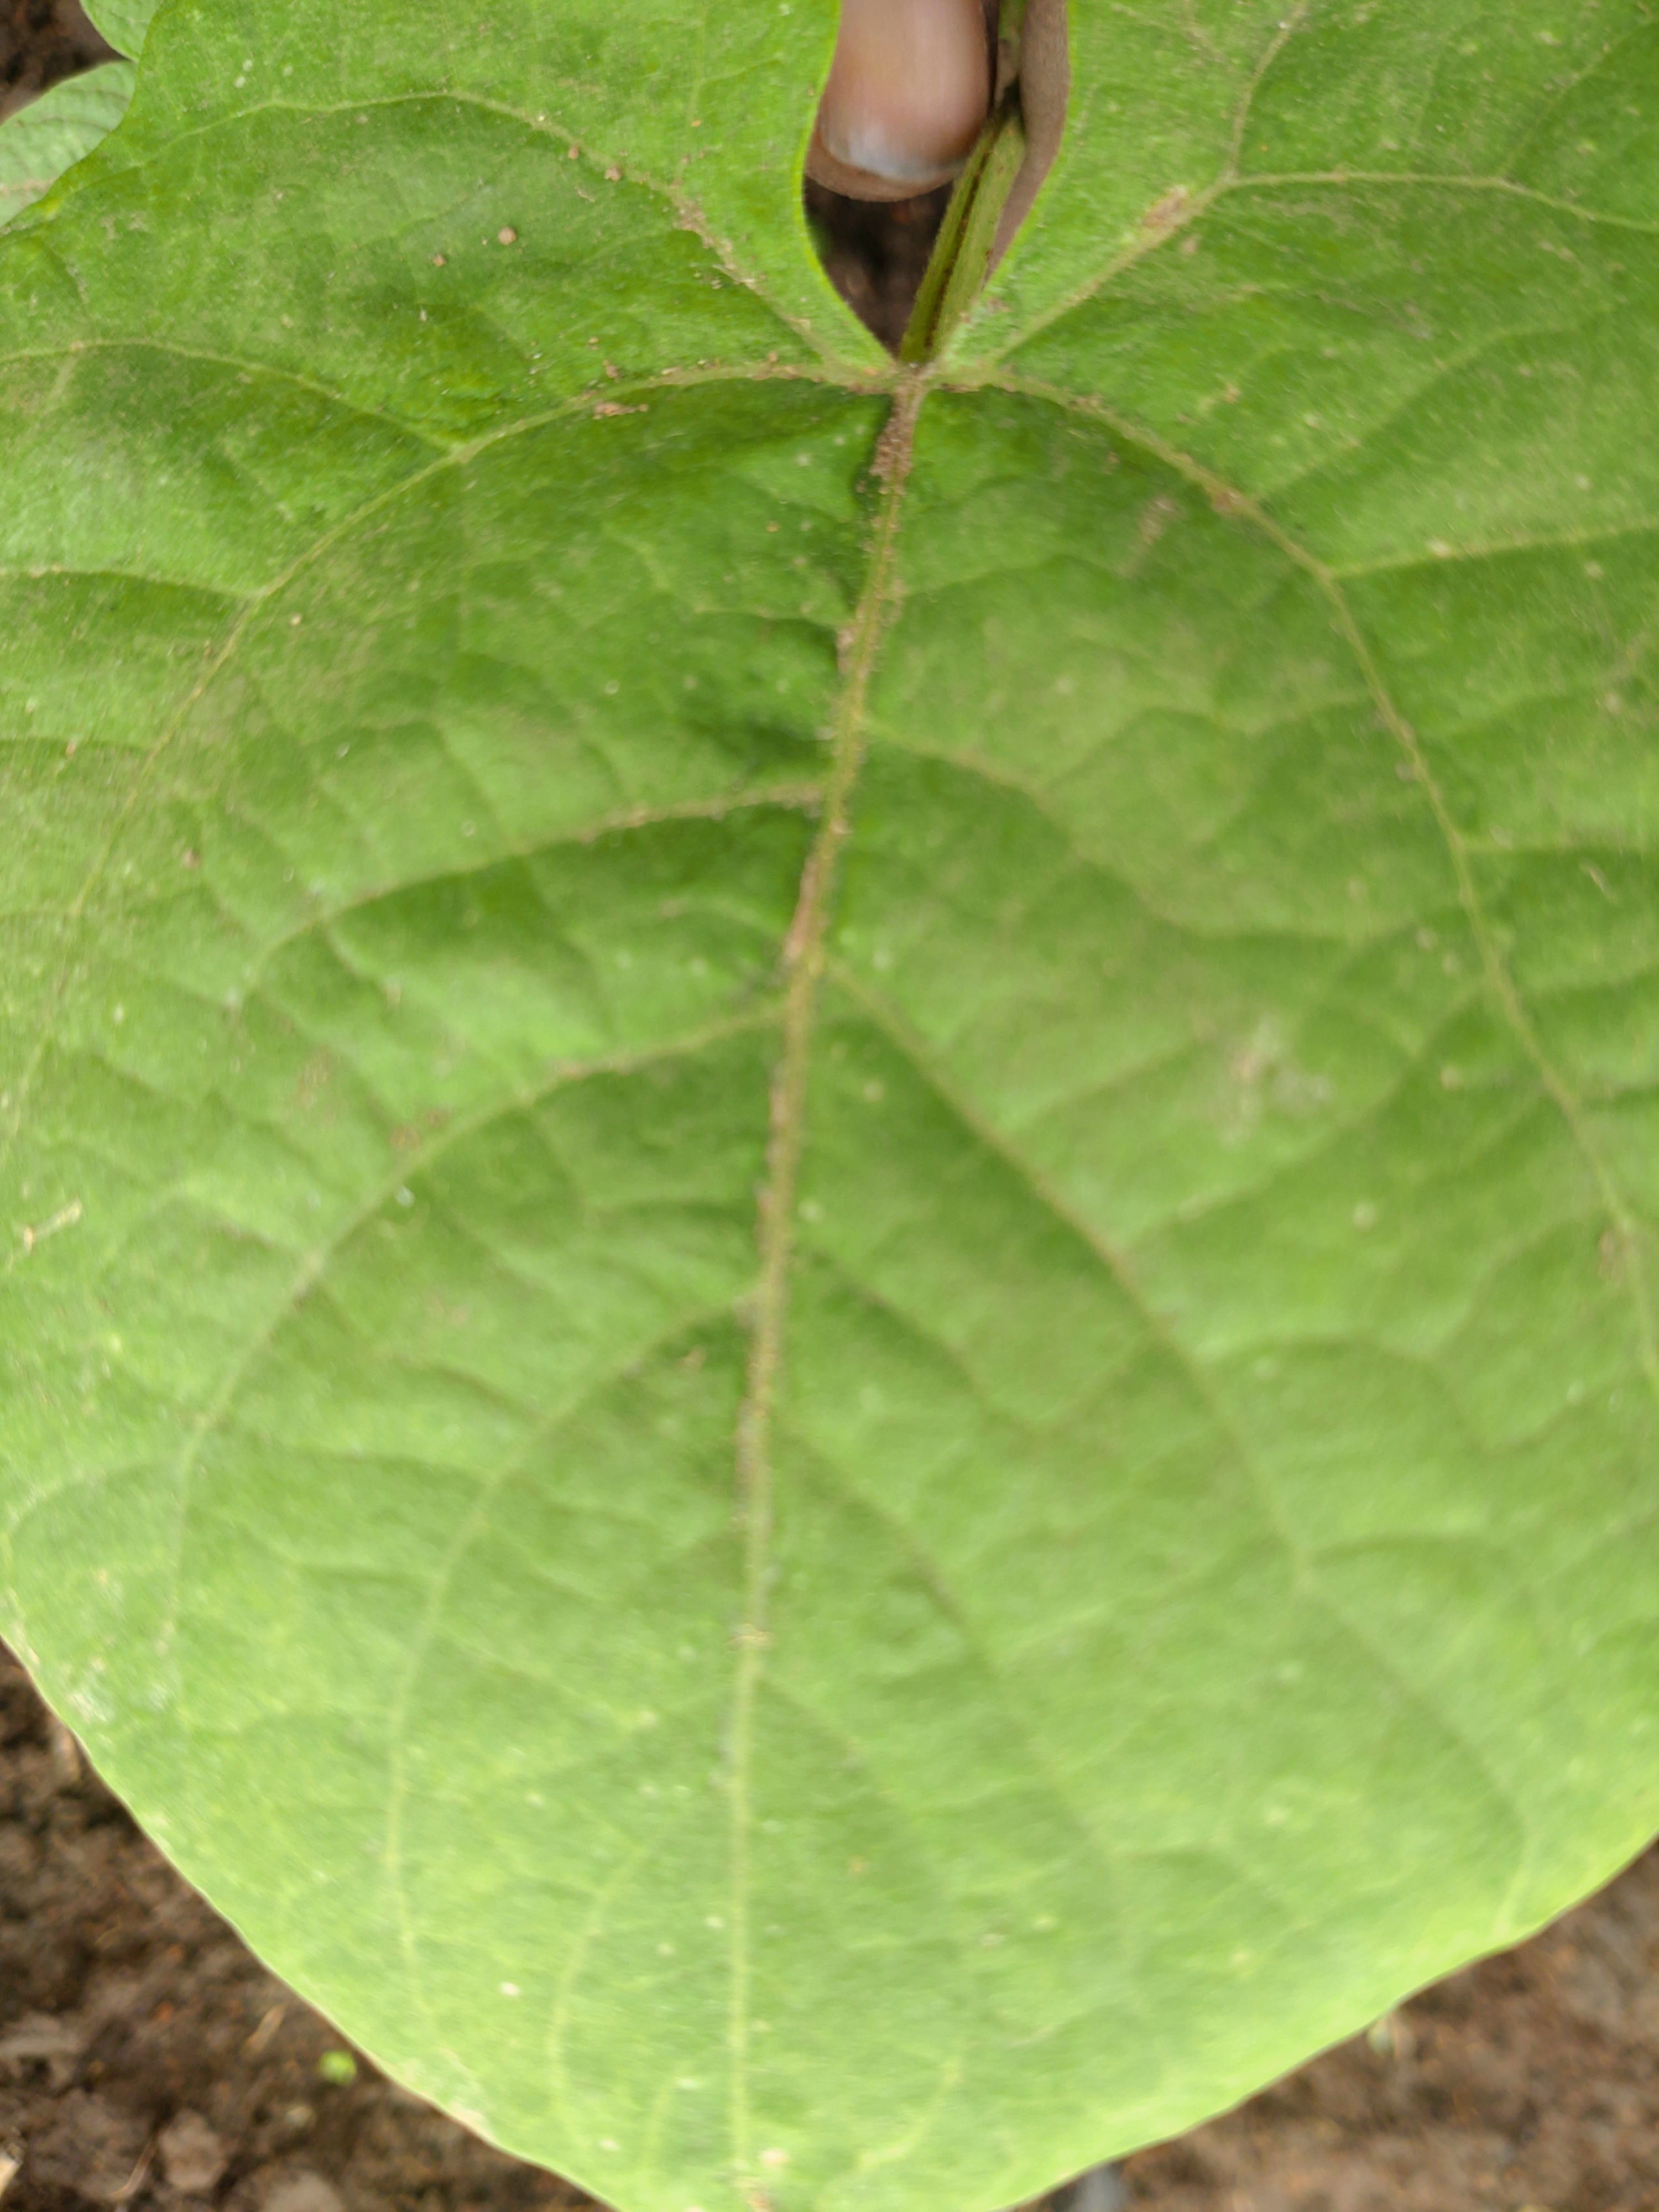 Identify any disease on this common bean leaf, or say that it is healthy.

healthy
